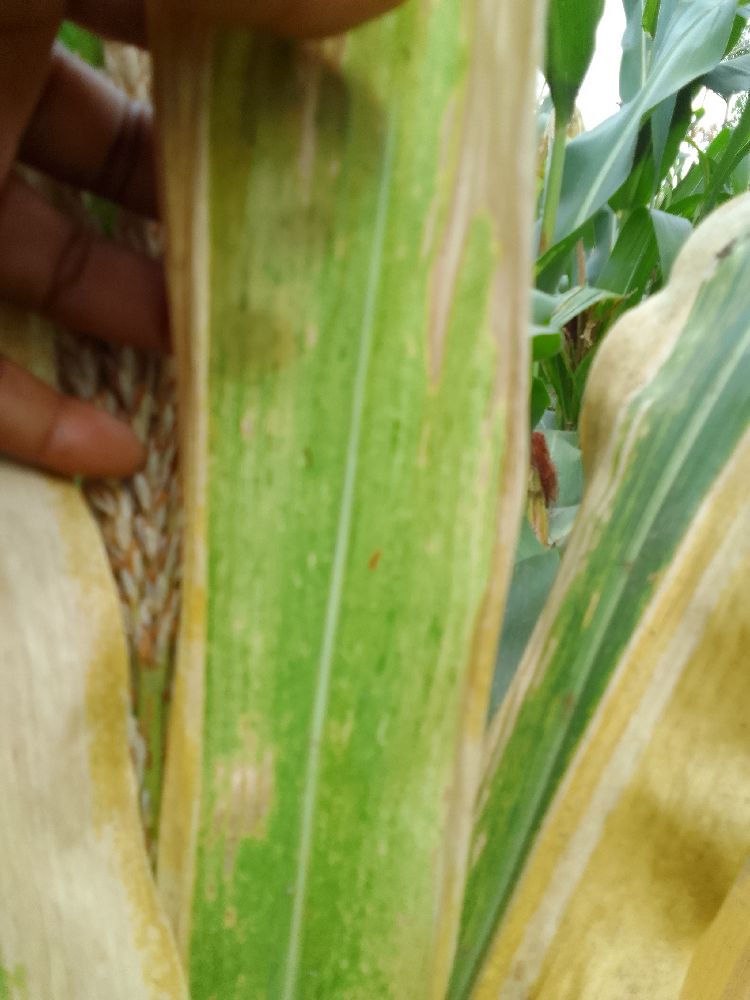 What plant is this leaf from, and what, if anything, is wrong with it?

maize, maize lethal necrosis
